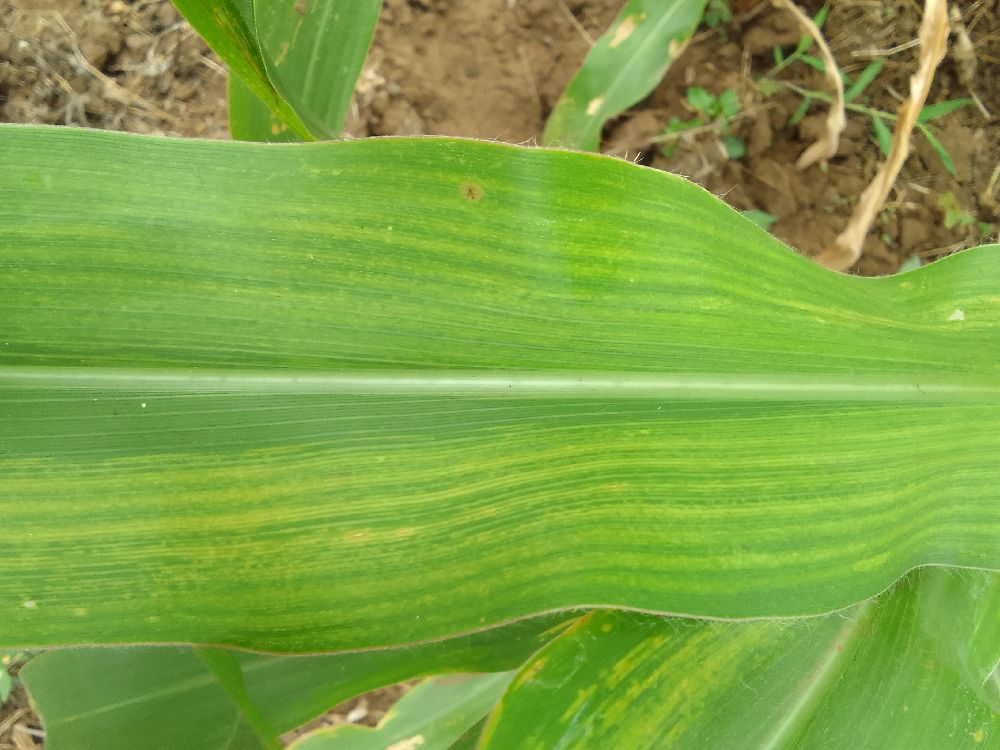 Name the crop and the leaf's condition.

maize, maize lethal necrosis
